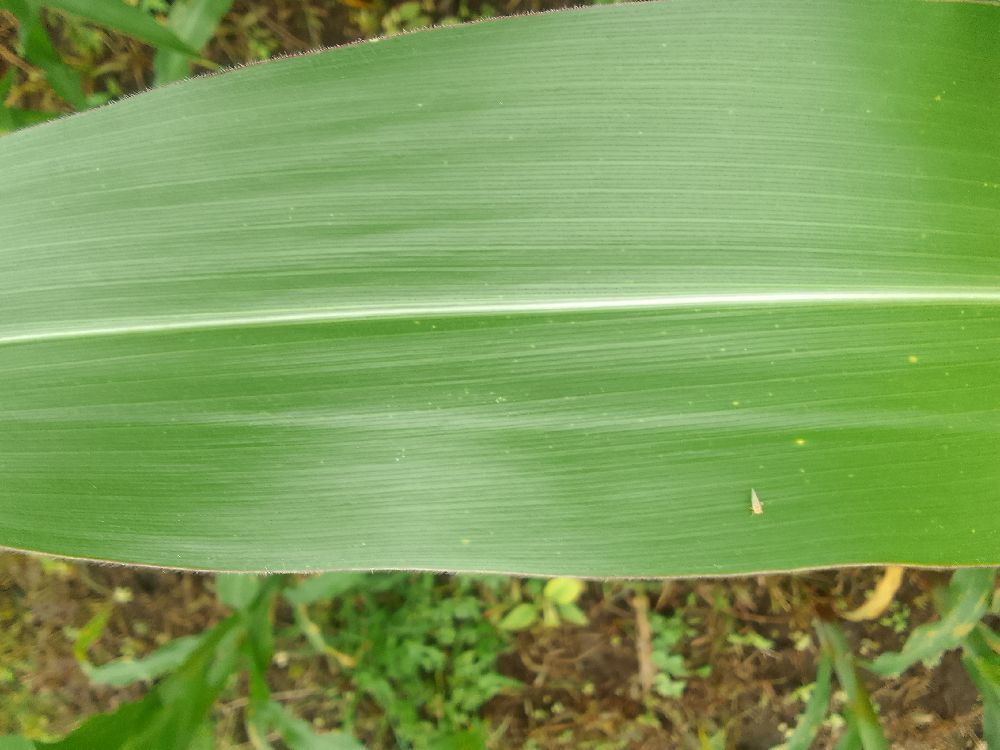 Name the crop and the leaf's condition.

maize, healthy
